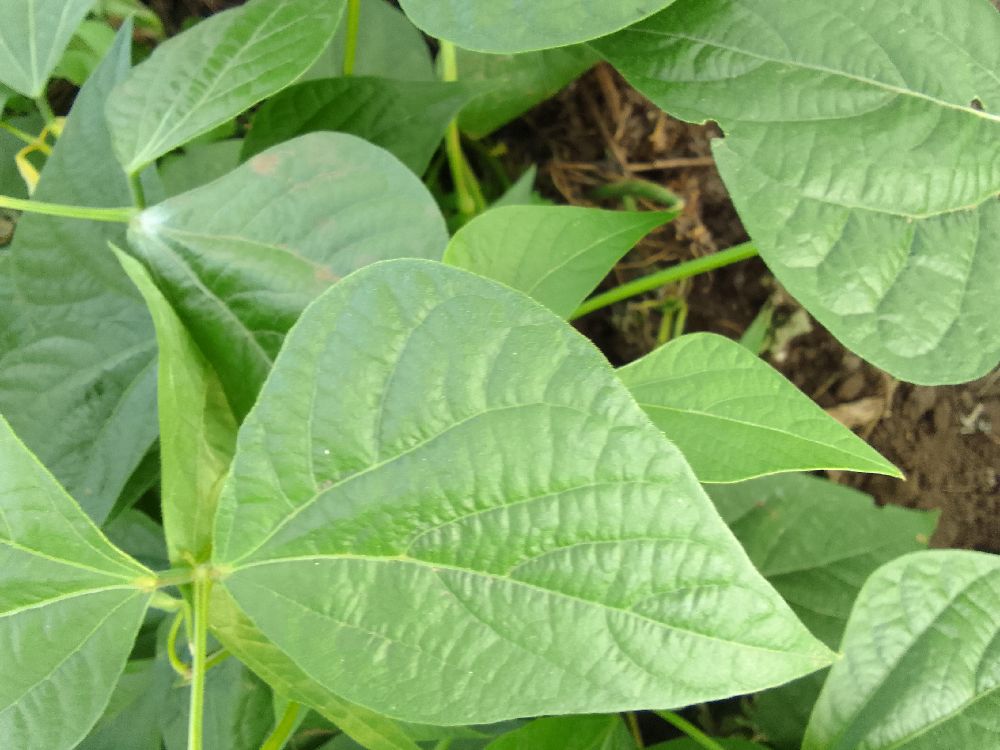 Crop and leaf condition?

common bean, healthy
